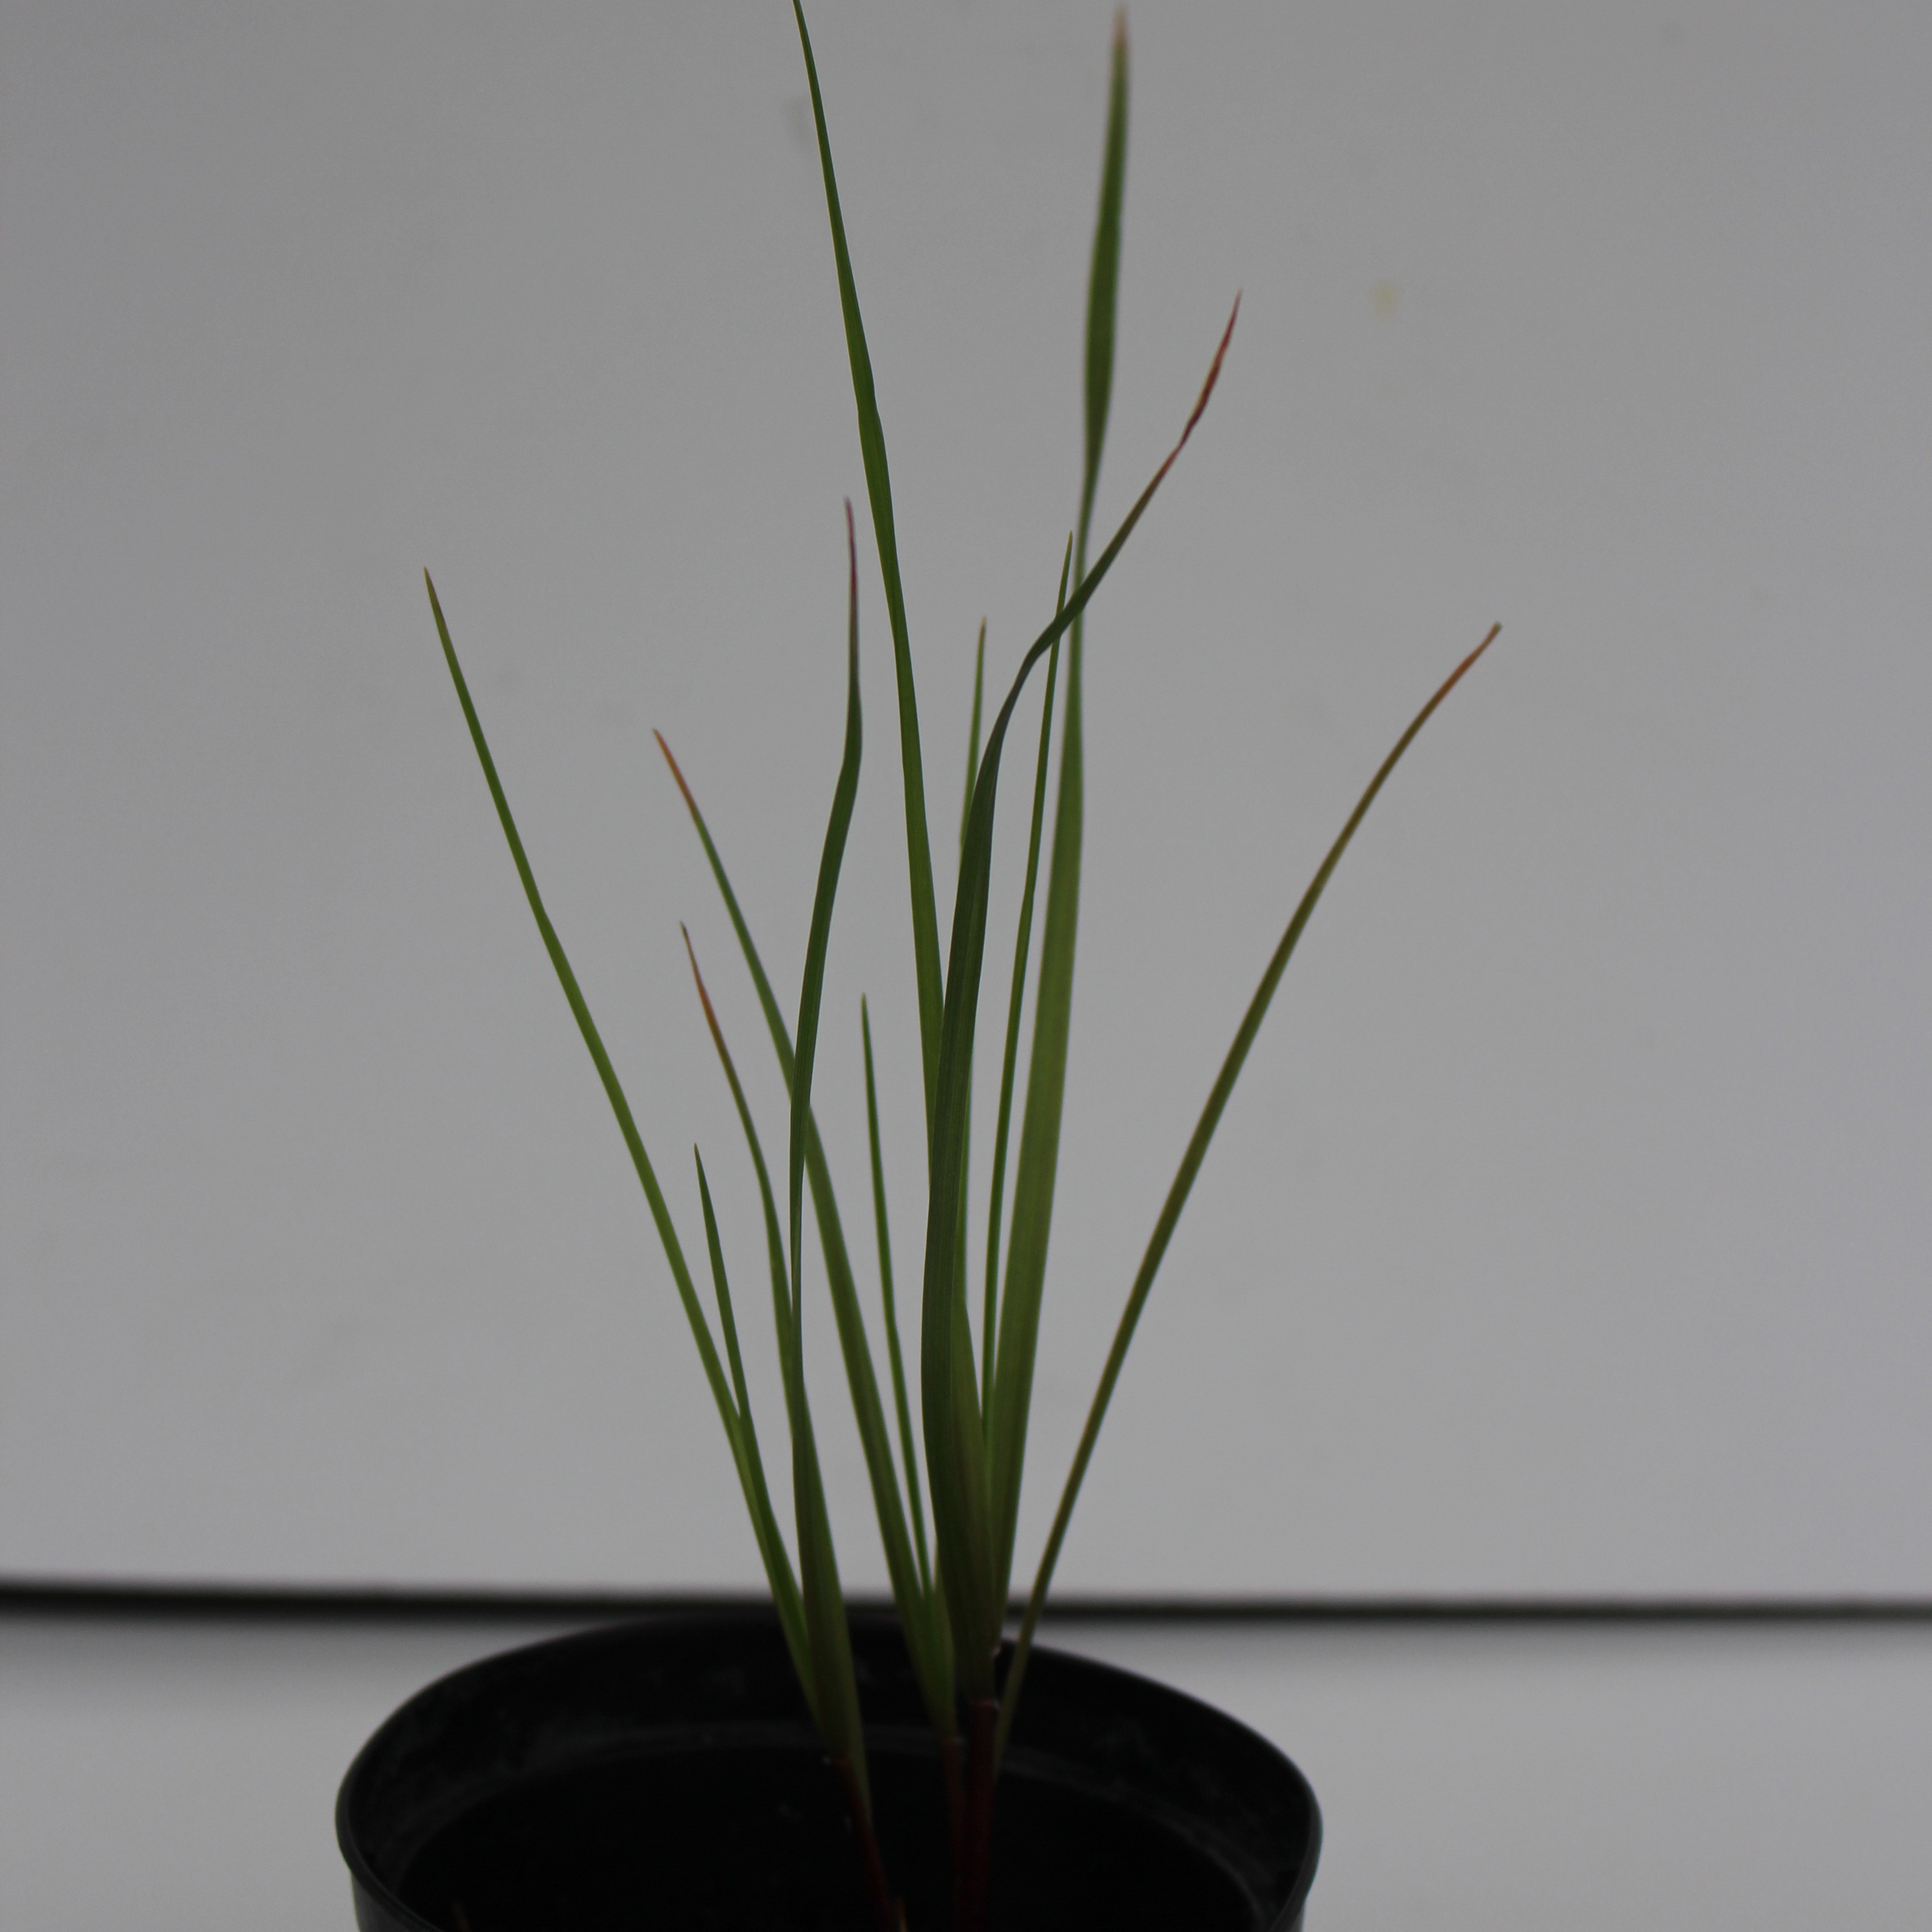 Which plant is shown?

Lolium multiflorum
